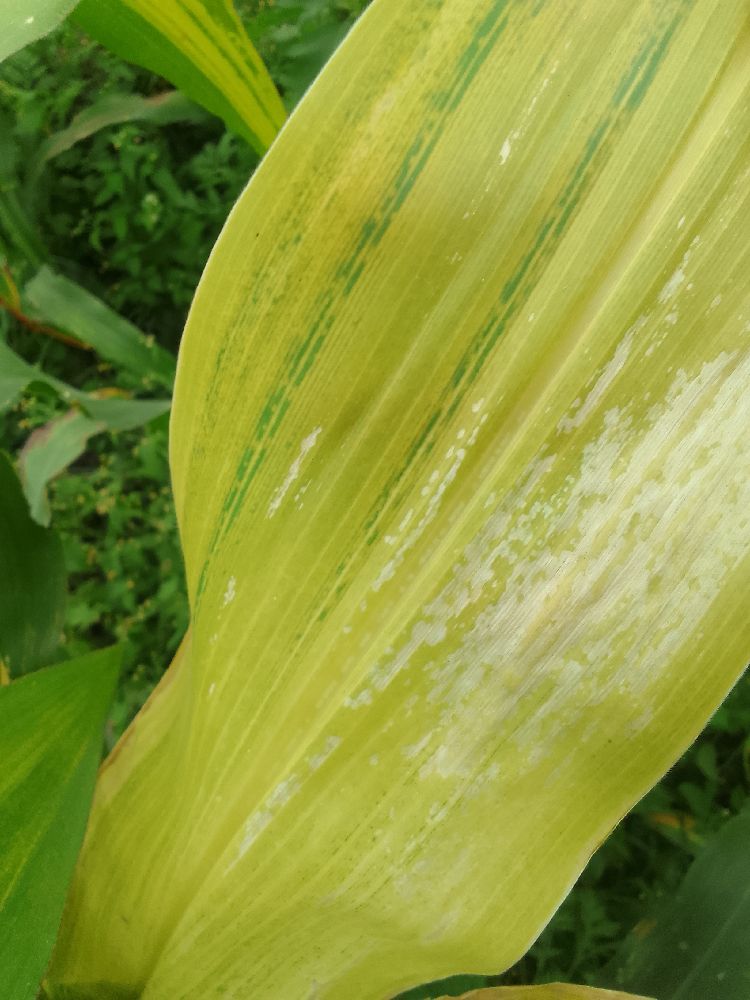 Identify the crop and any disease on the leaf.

maize, maize lethal necrosis
